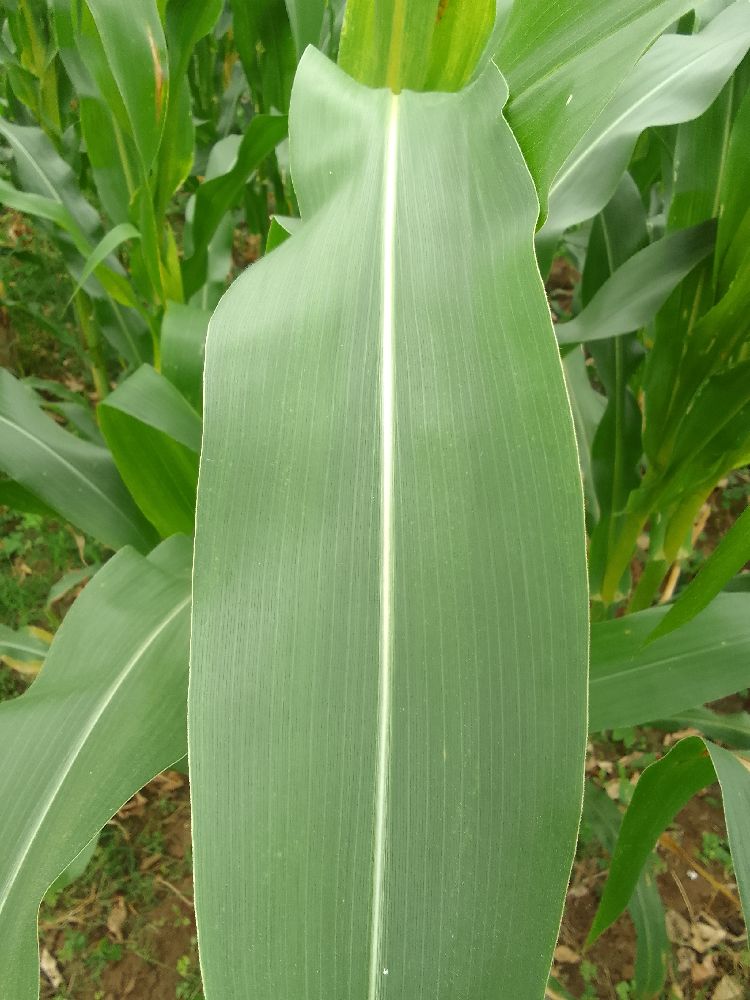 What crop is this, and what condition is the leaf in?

maize, healthy
